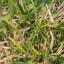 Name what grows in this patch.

grass
